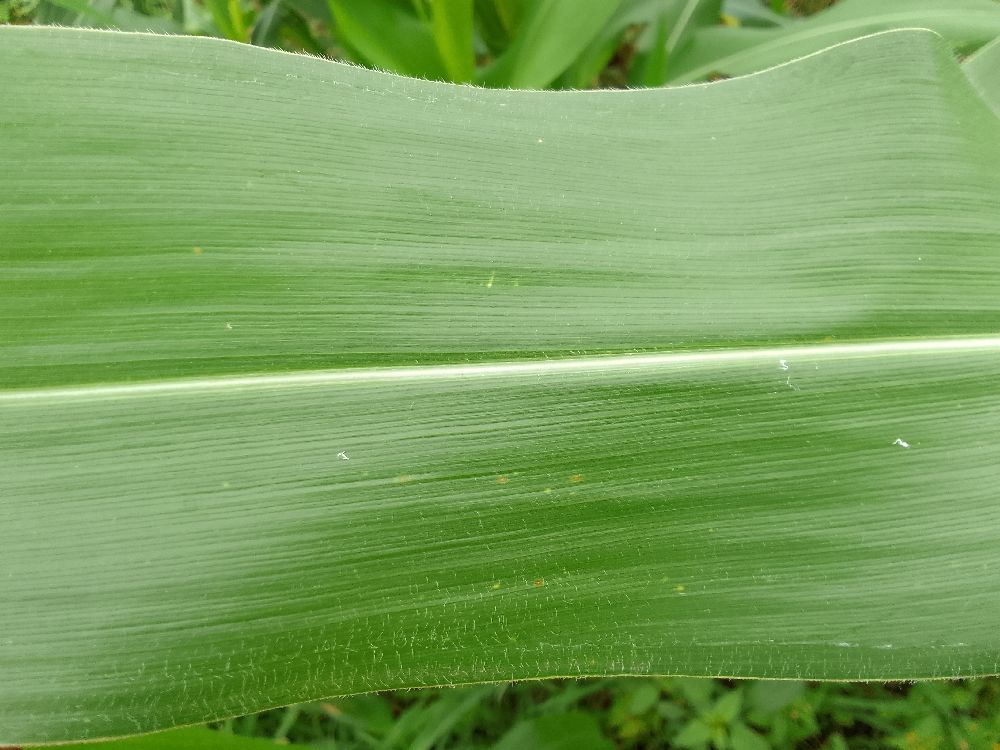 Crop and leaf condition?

maize, healthy
